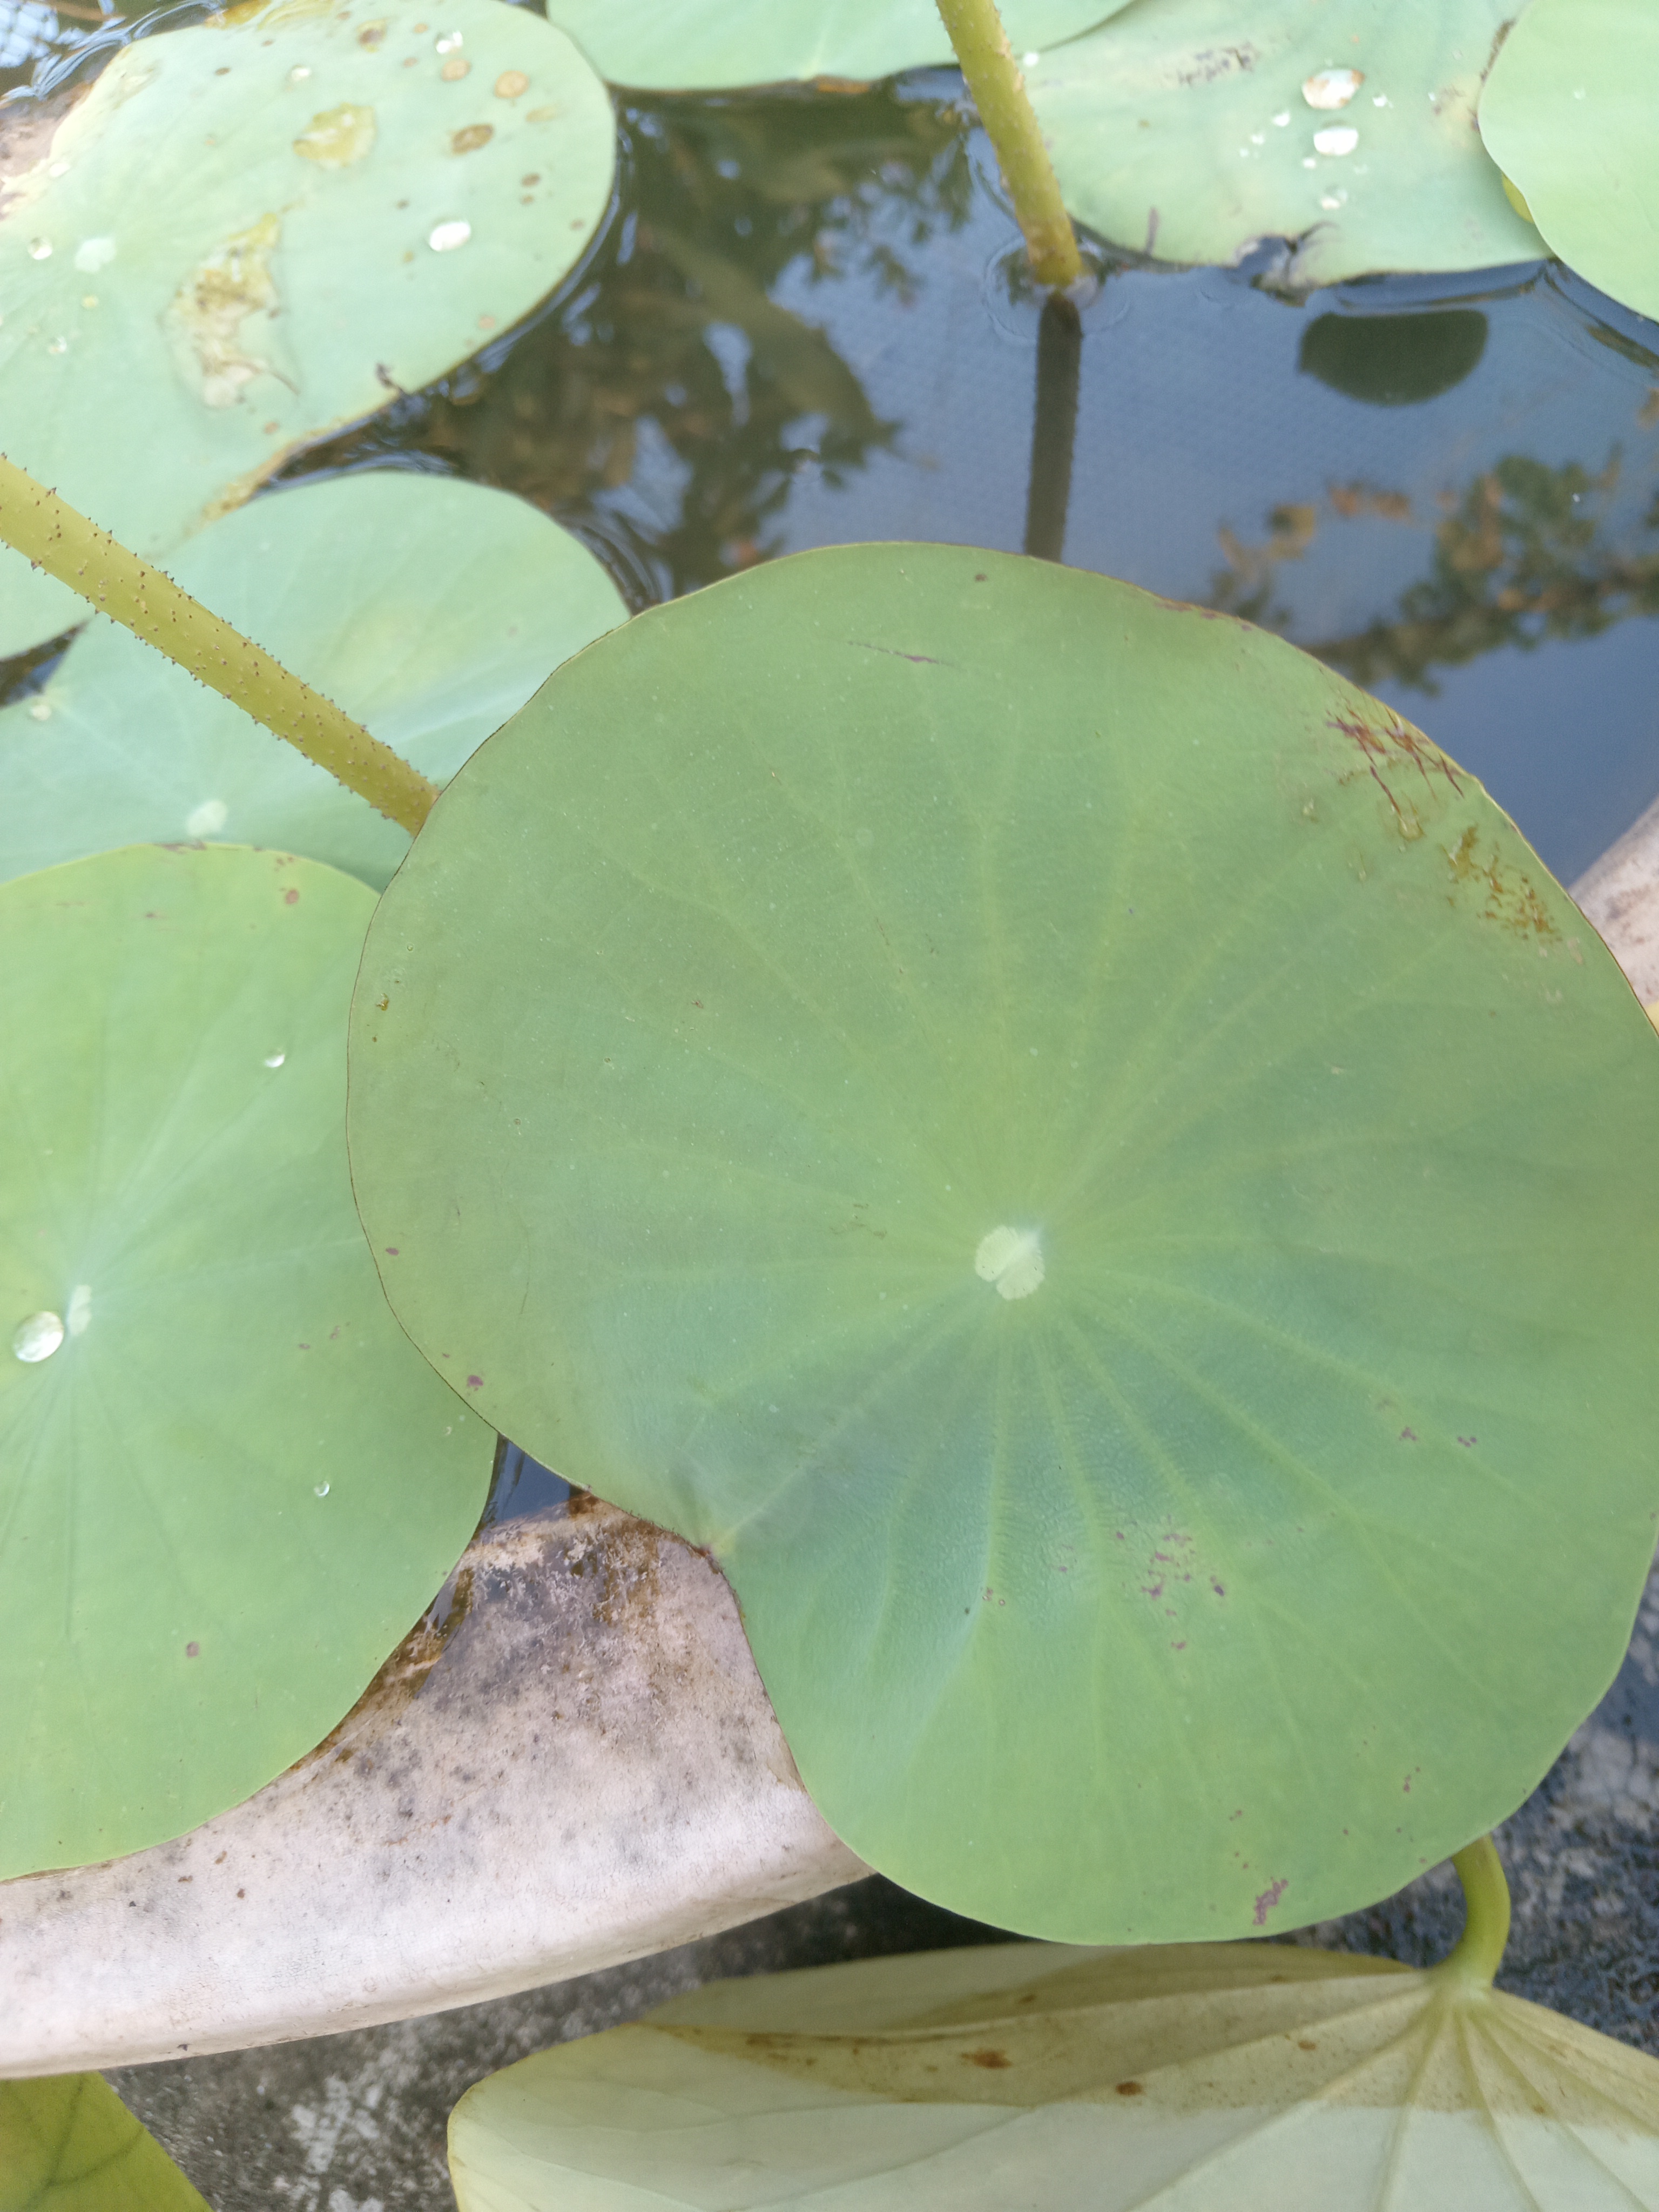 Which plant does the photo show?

lotus
